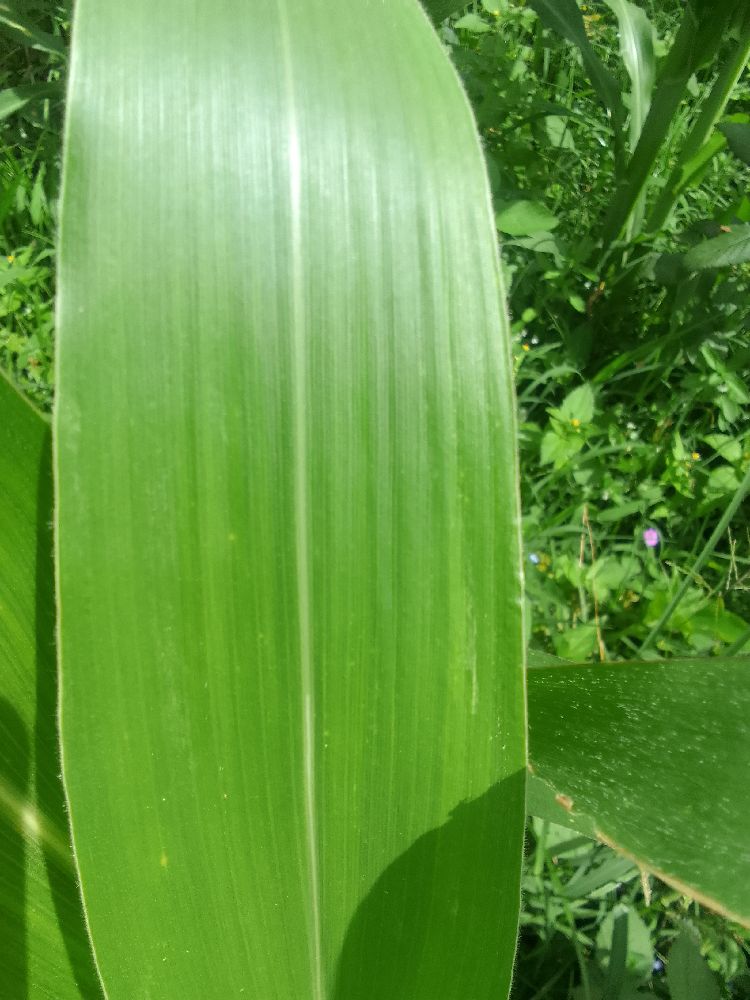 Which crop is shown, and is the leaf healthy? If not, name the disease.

maize, healthy
